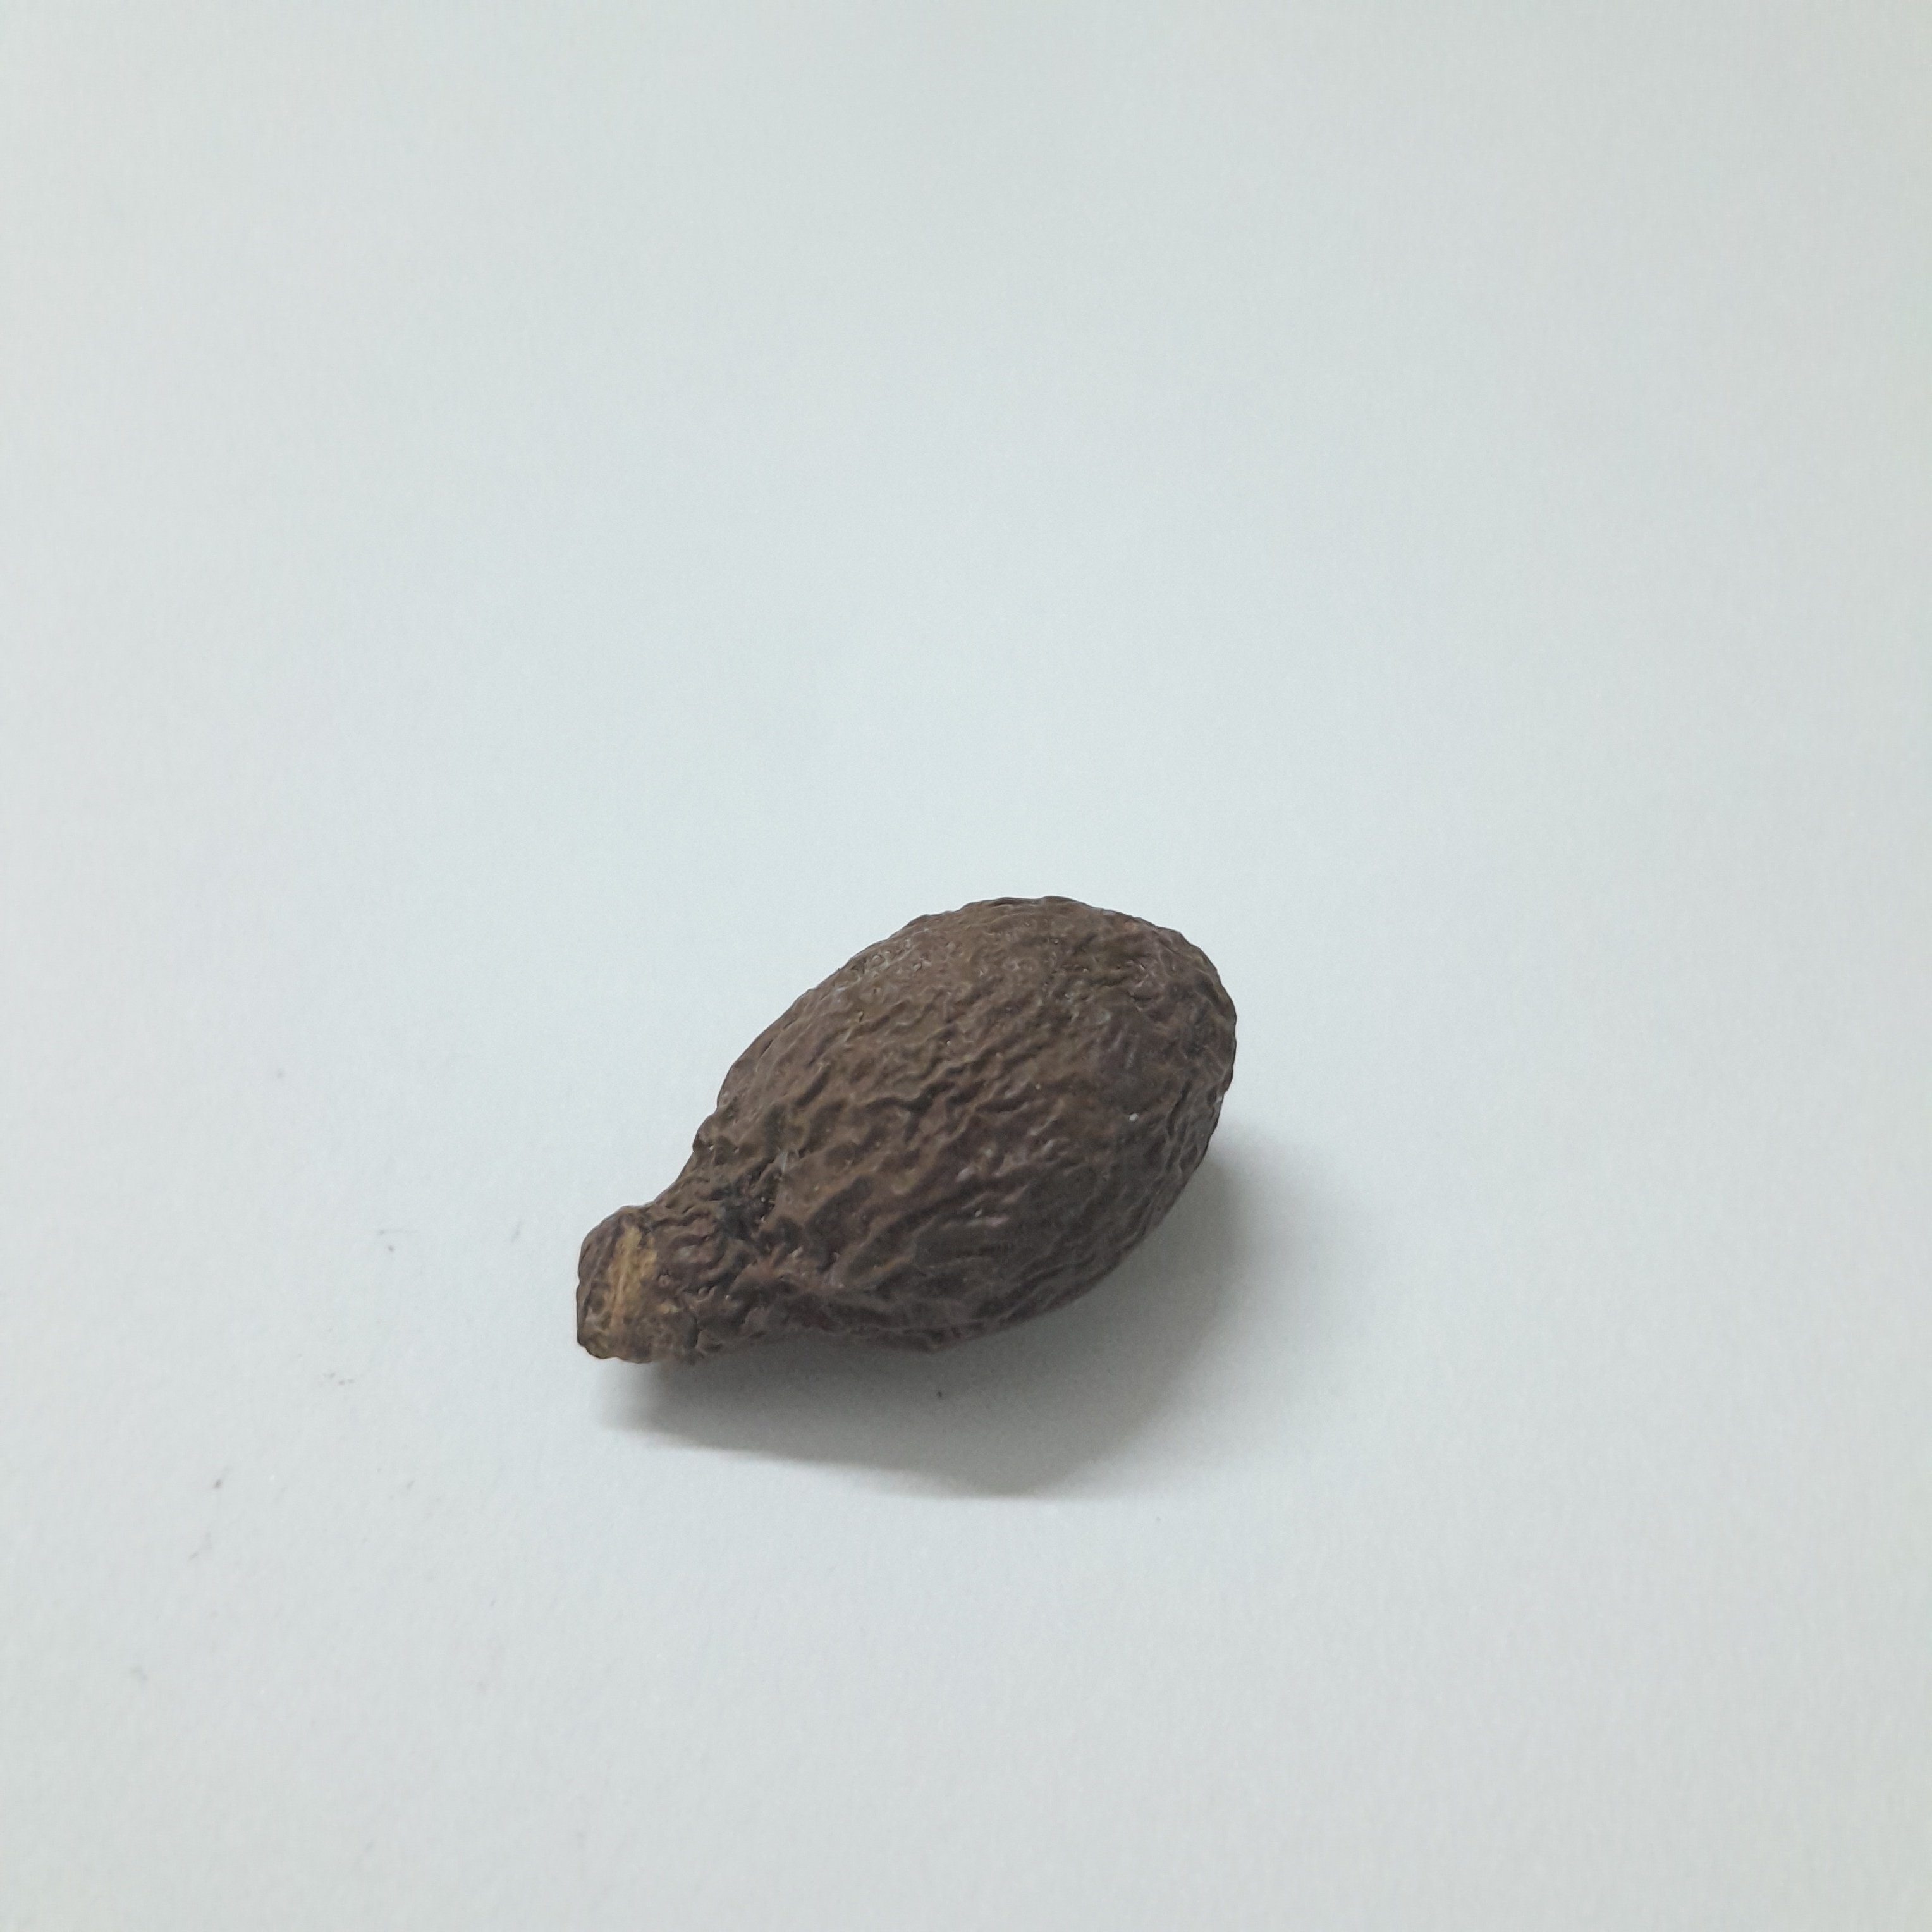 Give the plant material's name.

niranjanphal
